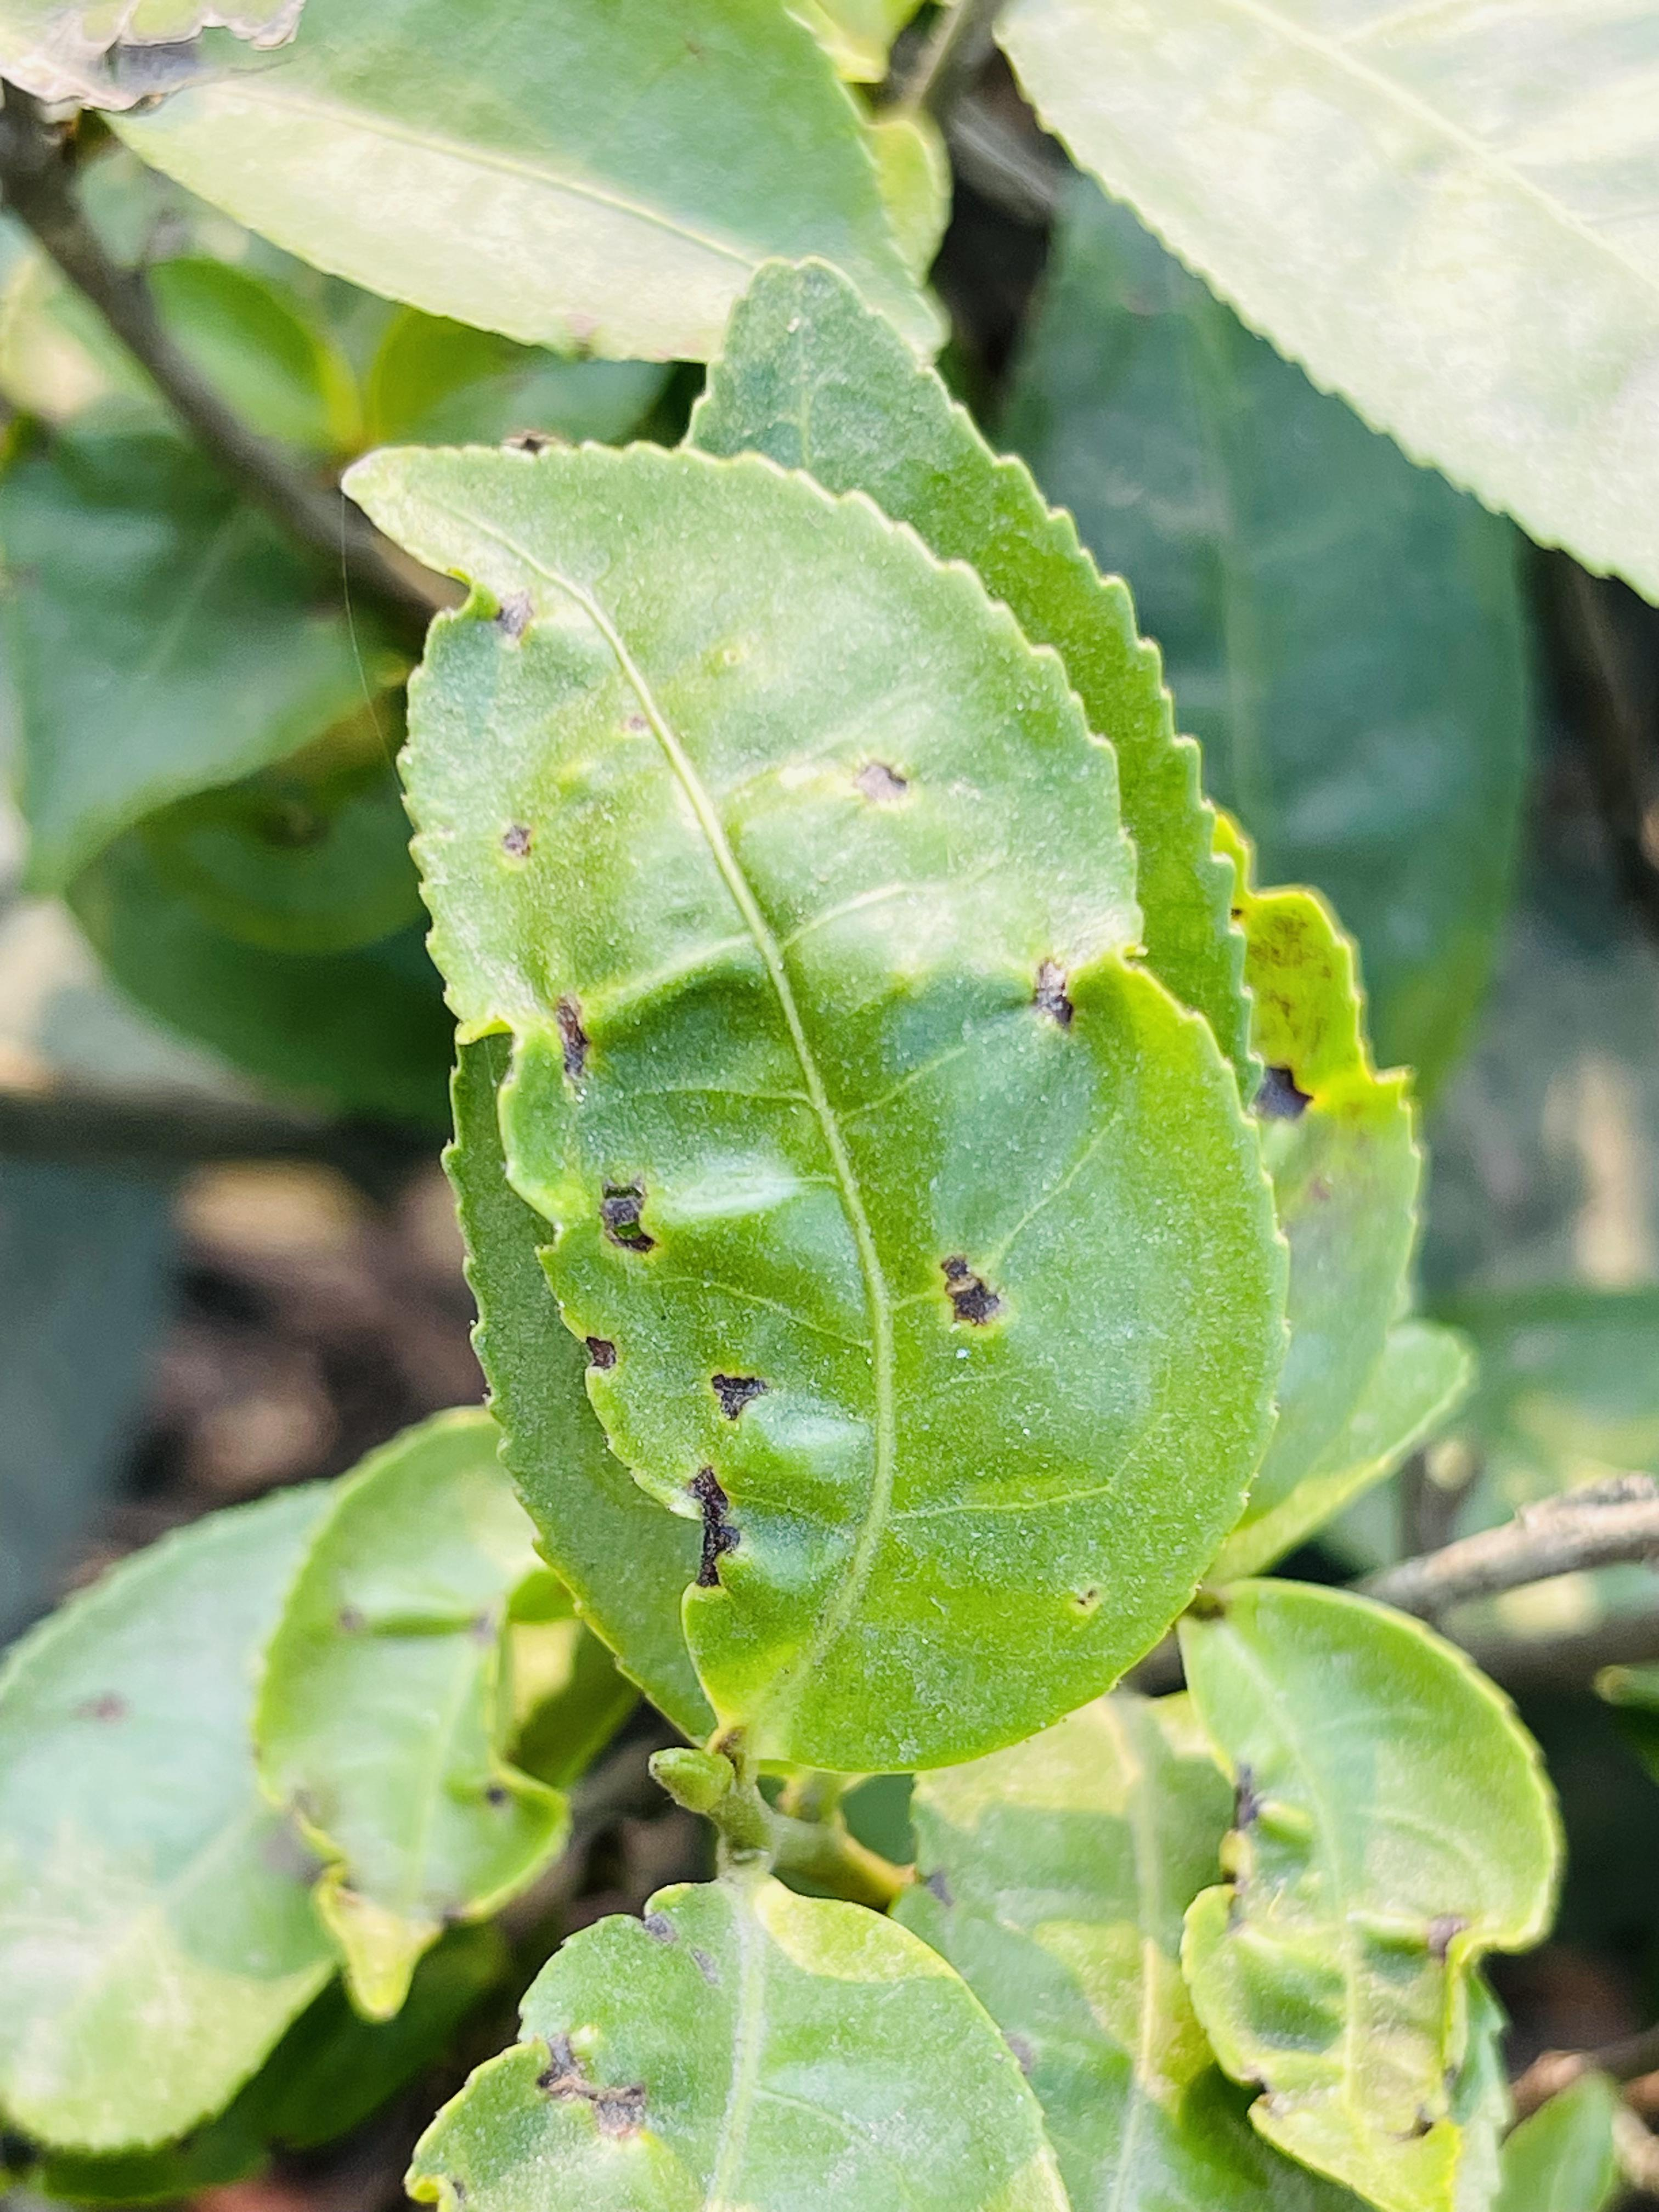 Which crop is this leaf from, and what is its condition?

tea, helopeltis
